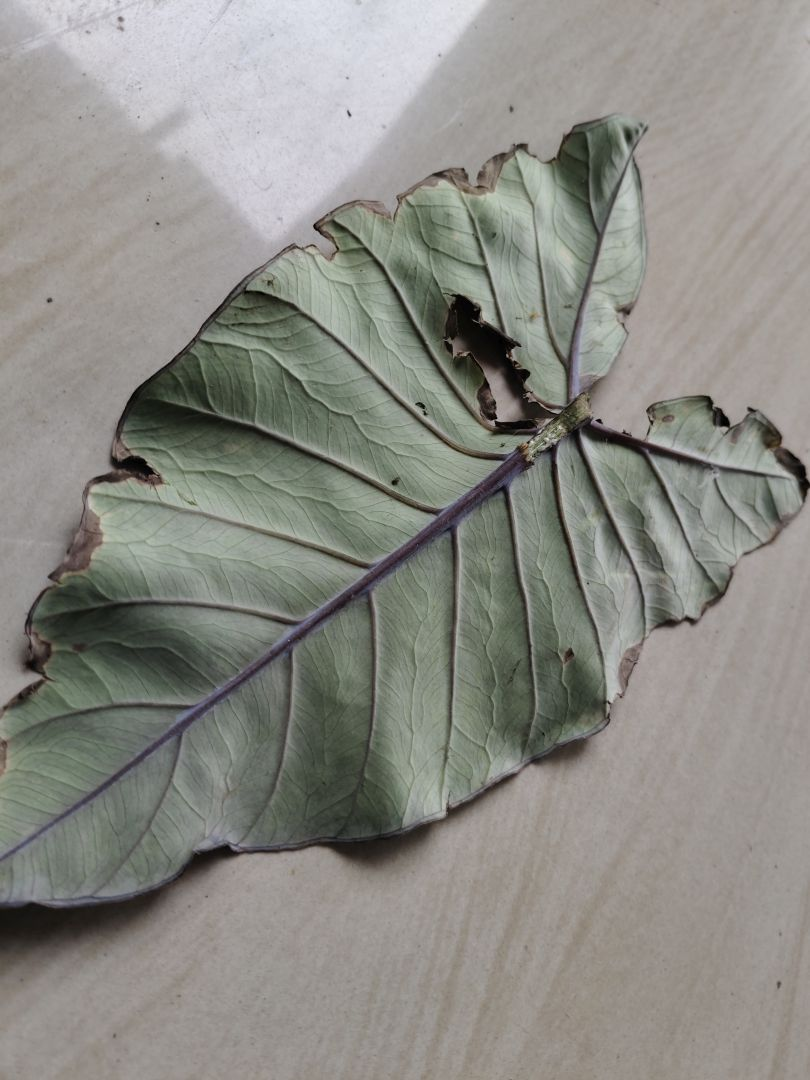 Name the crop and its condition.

taro, leaf blight
